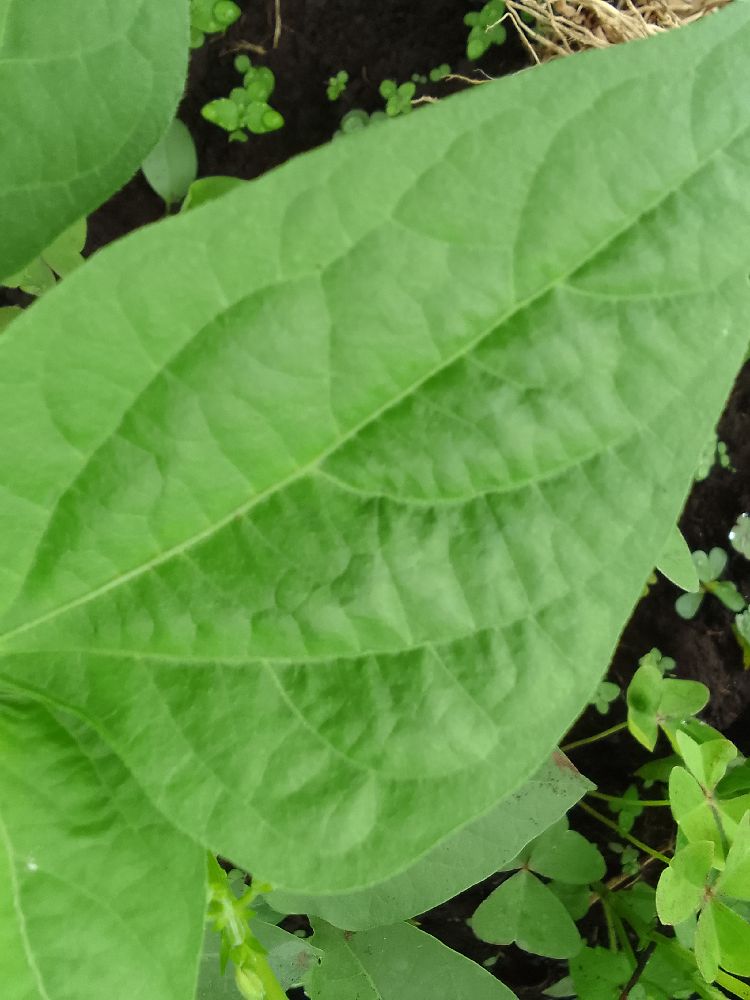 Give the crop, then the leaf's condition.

common bean, healthy
